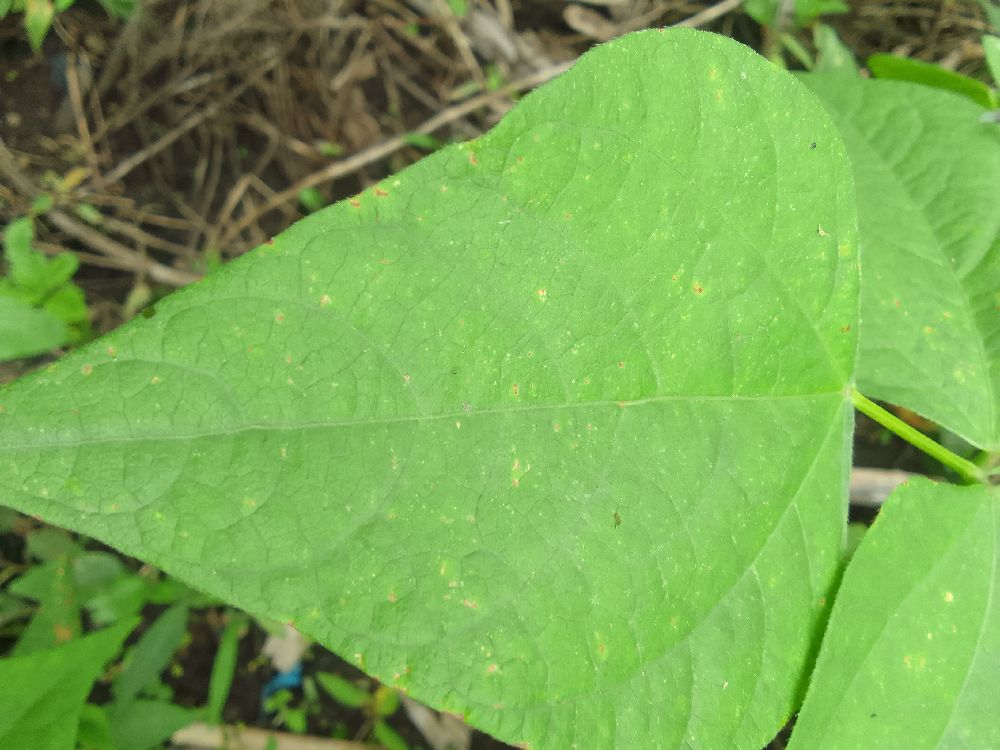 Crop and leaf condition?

common bean, healthy
